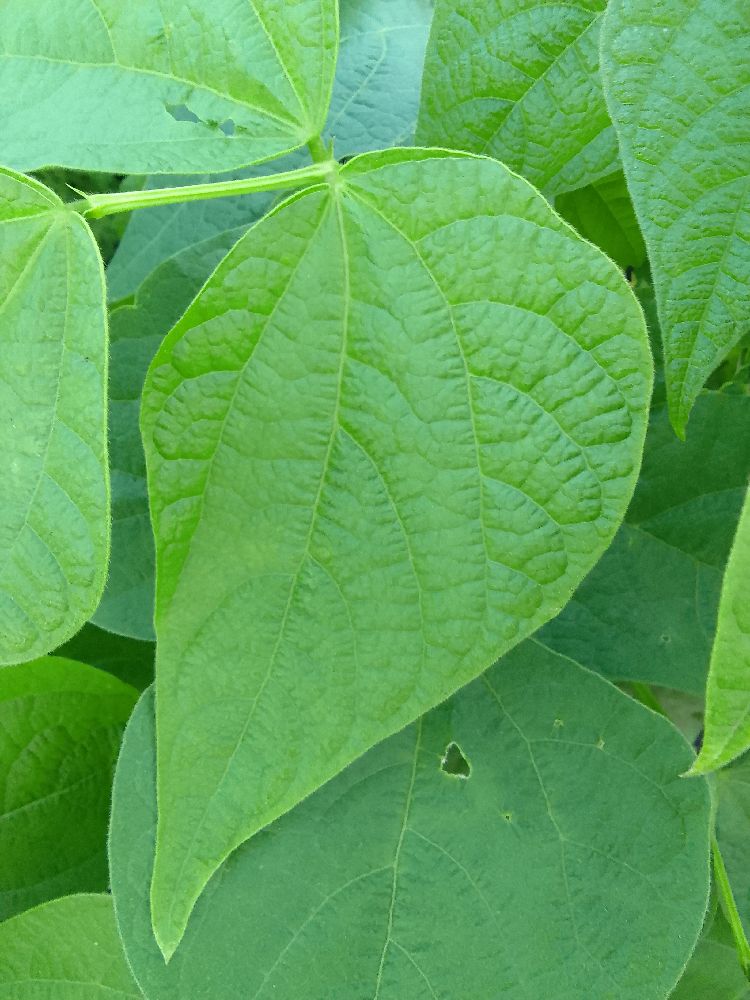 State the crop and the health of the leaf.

common bean, healthy
